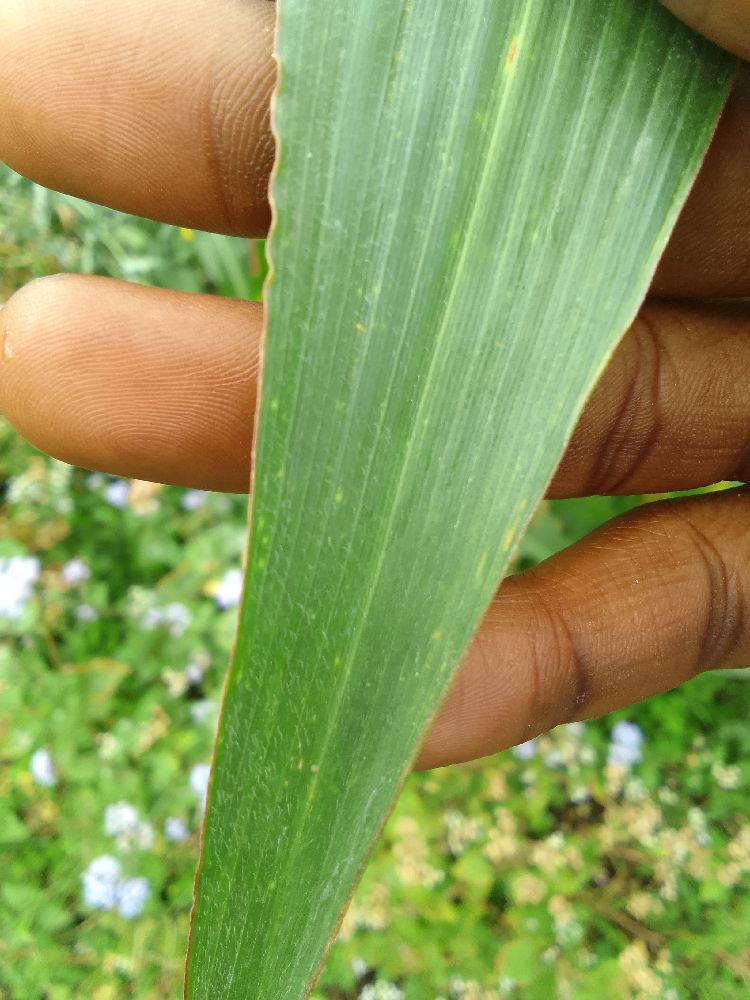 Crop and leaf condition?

maize, healthy
